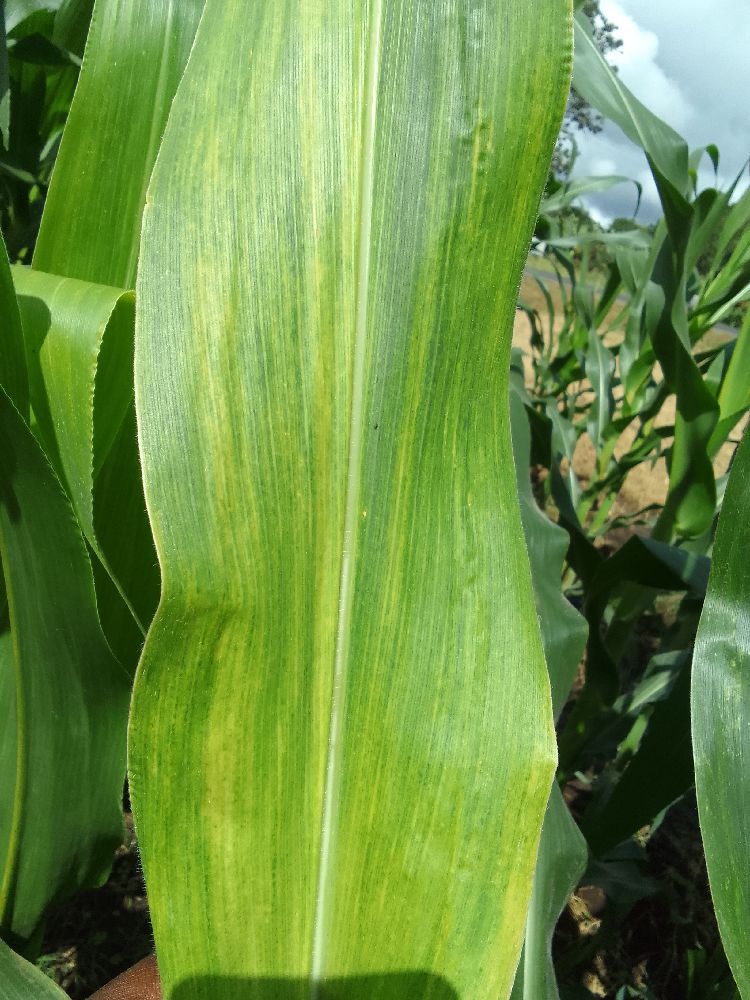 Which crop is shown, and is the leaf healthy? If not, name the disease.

maize, maize lethal necrosis
